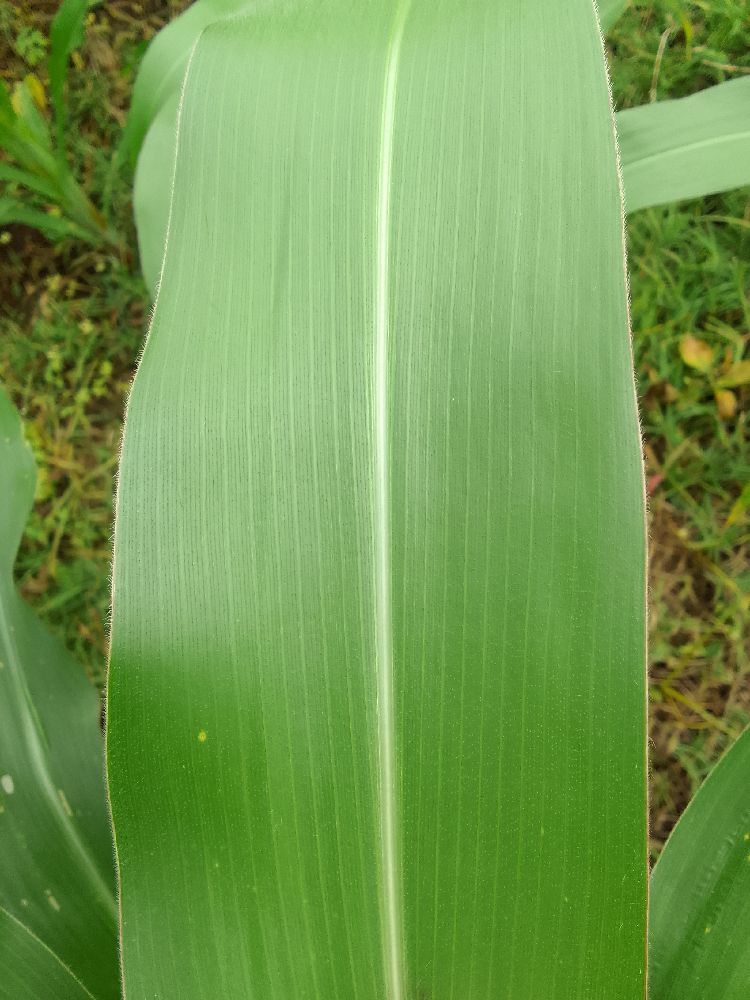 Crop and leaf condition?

maize, healthy
